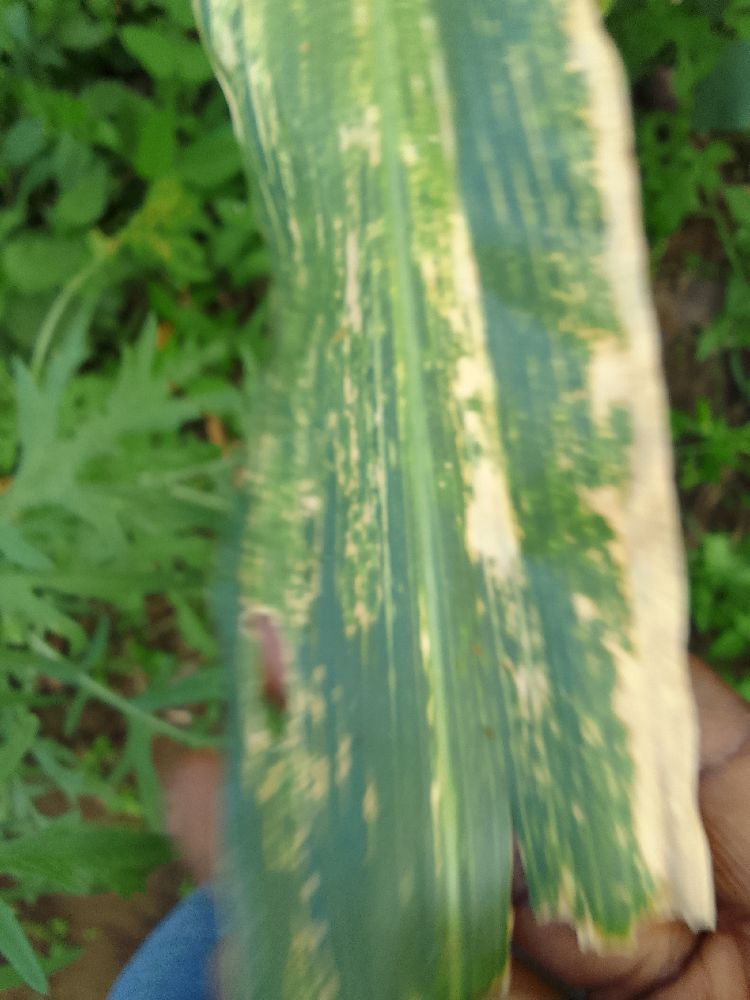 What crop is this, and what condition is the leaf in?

maize, maize lethal necrosis
